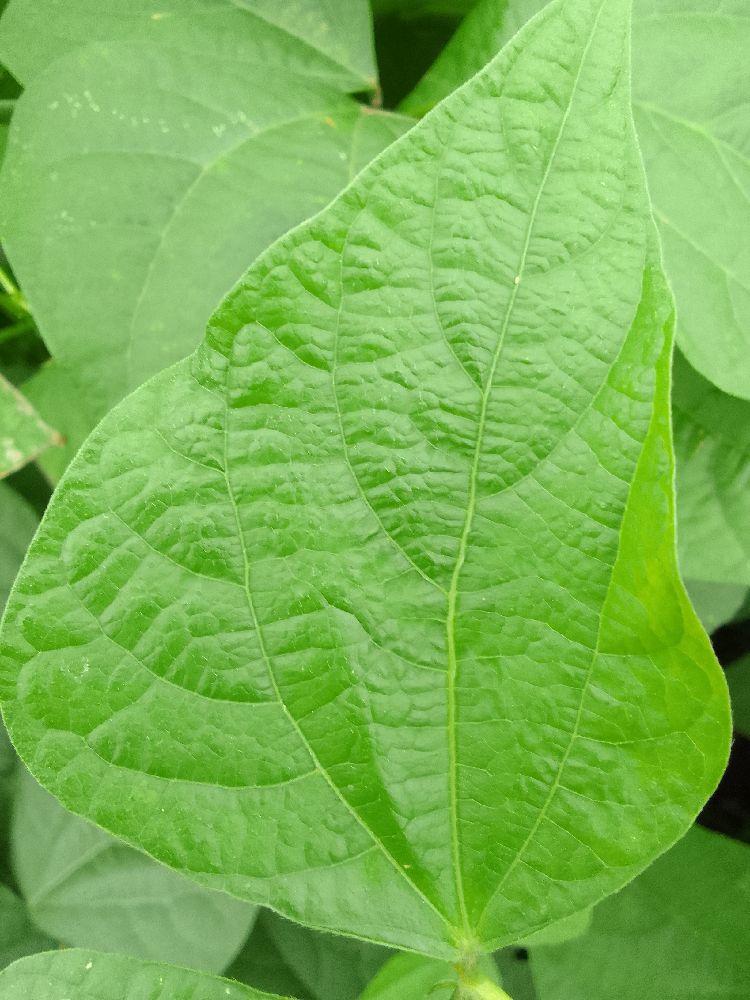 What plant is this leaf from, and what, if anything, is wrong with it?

common bean, healthy
